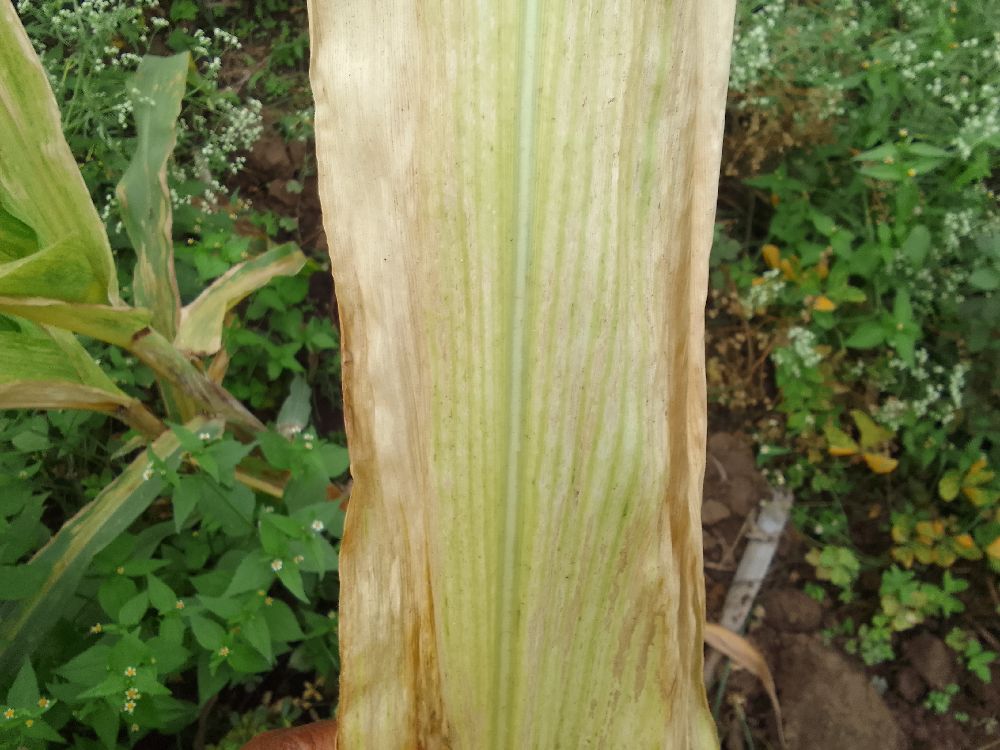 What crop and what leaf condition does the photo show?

maize, maize lethal necrosis
